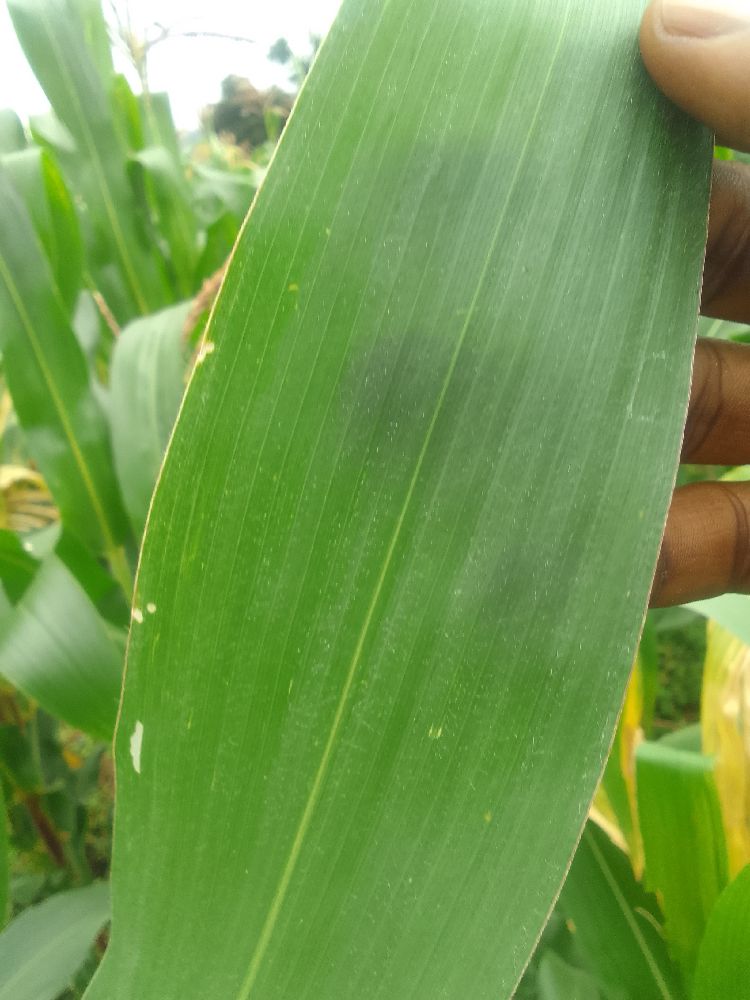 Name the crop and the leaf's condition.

maize, healthy
